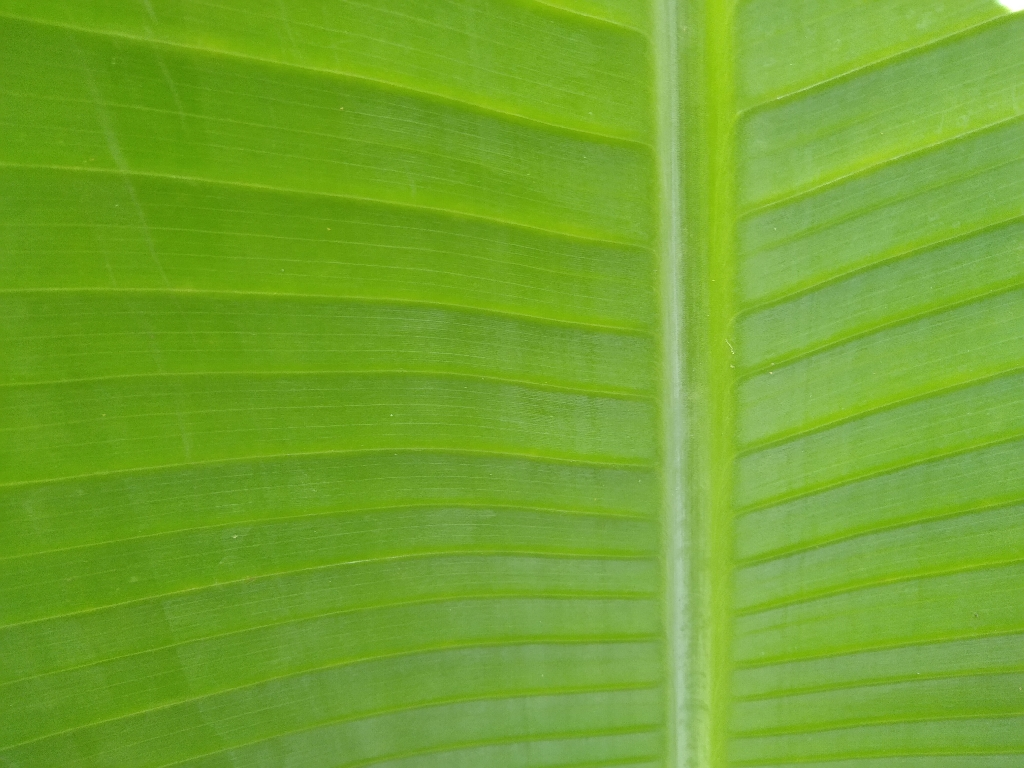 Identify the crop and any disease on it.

banana, healthy
